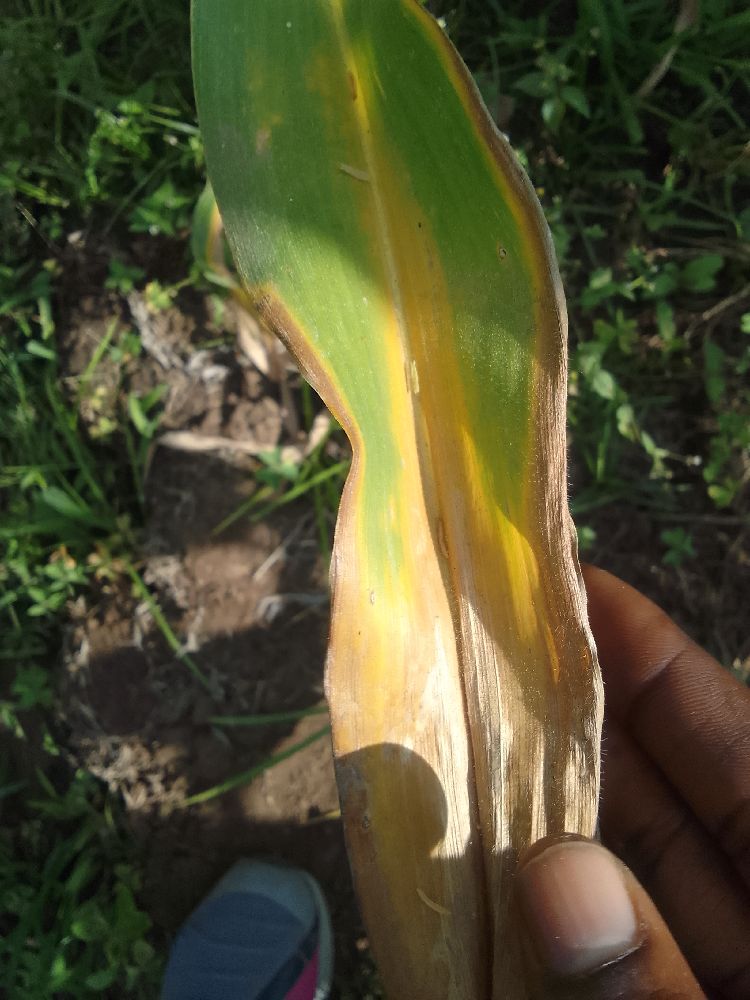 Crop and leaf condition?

maize, maize lethal necrosis
